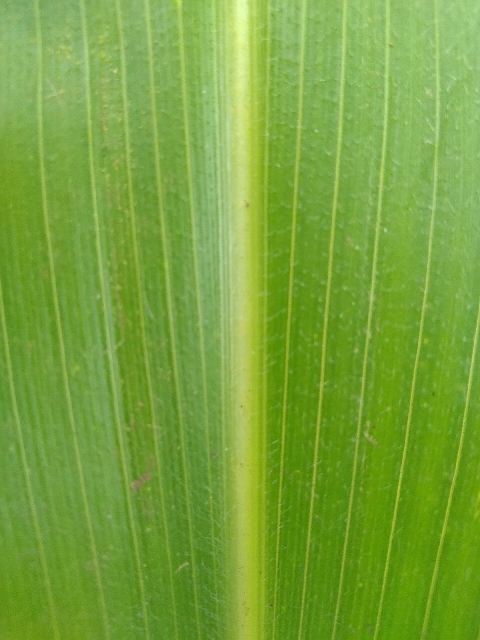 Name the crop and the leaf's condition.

maize, healthy
